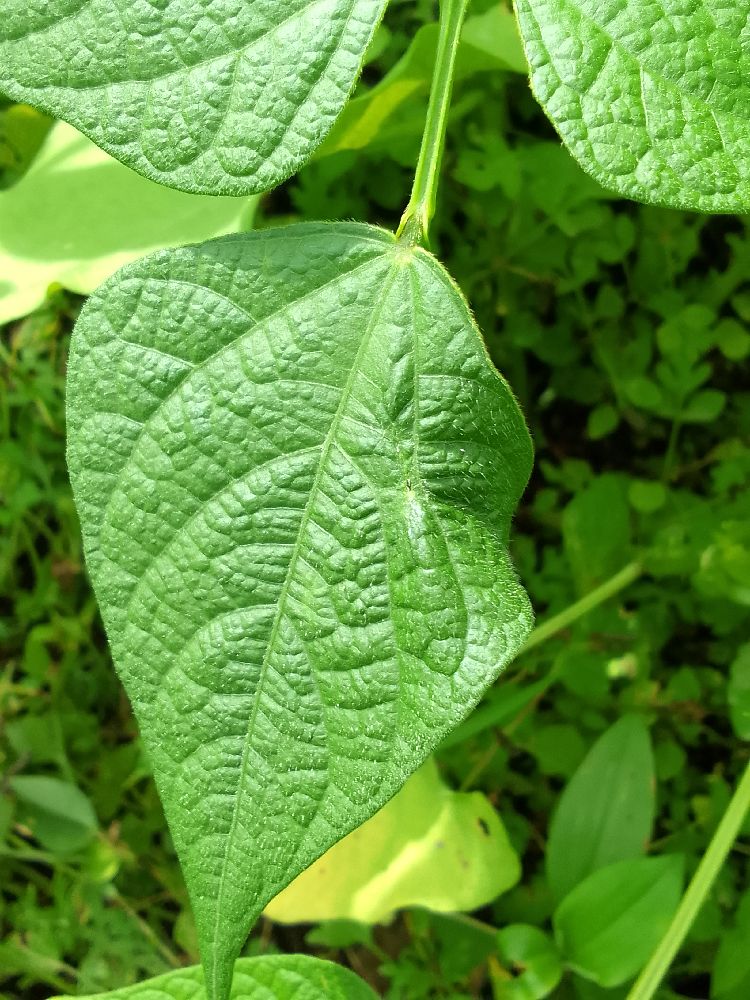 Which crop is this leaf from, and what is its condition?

common bean, healthy
